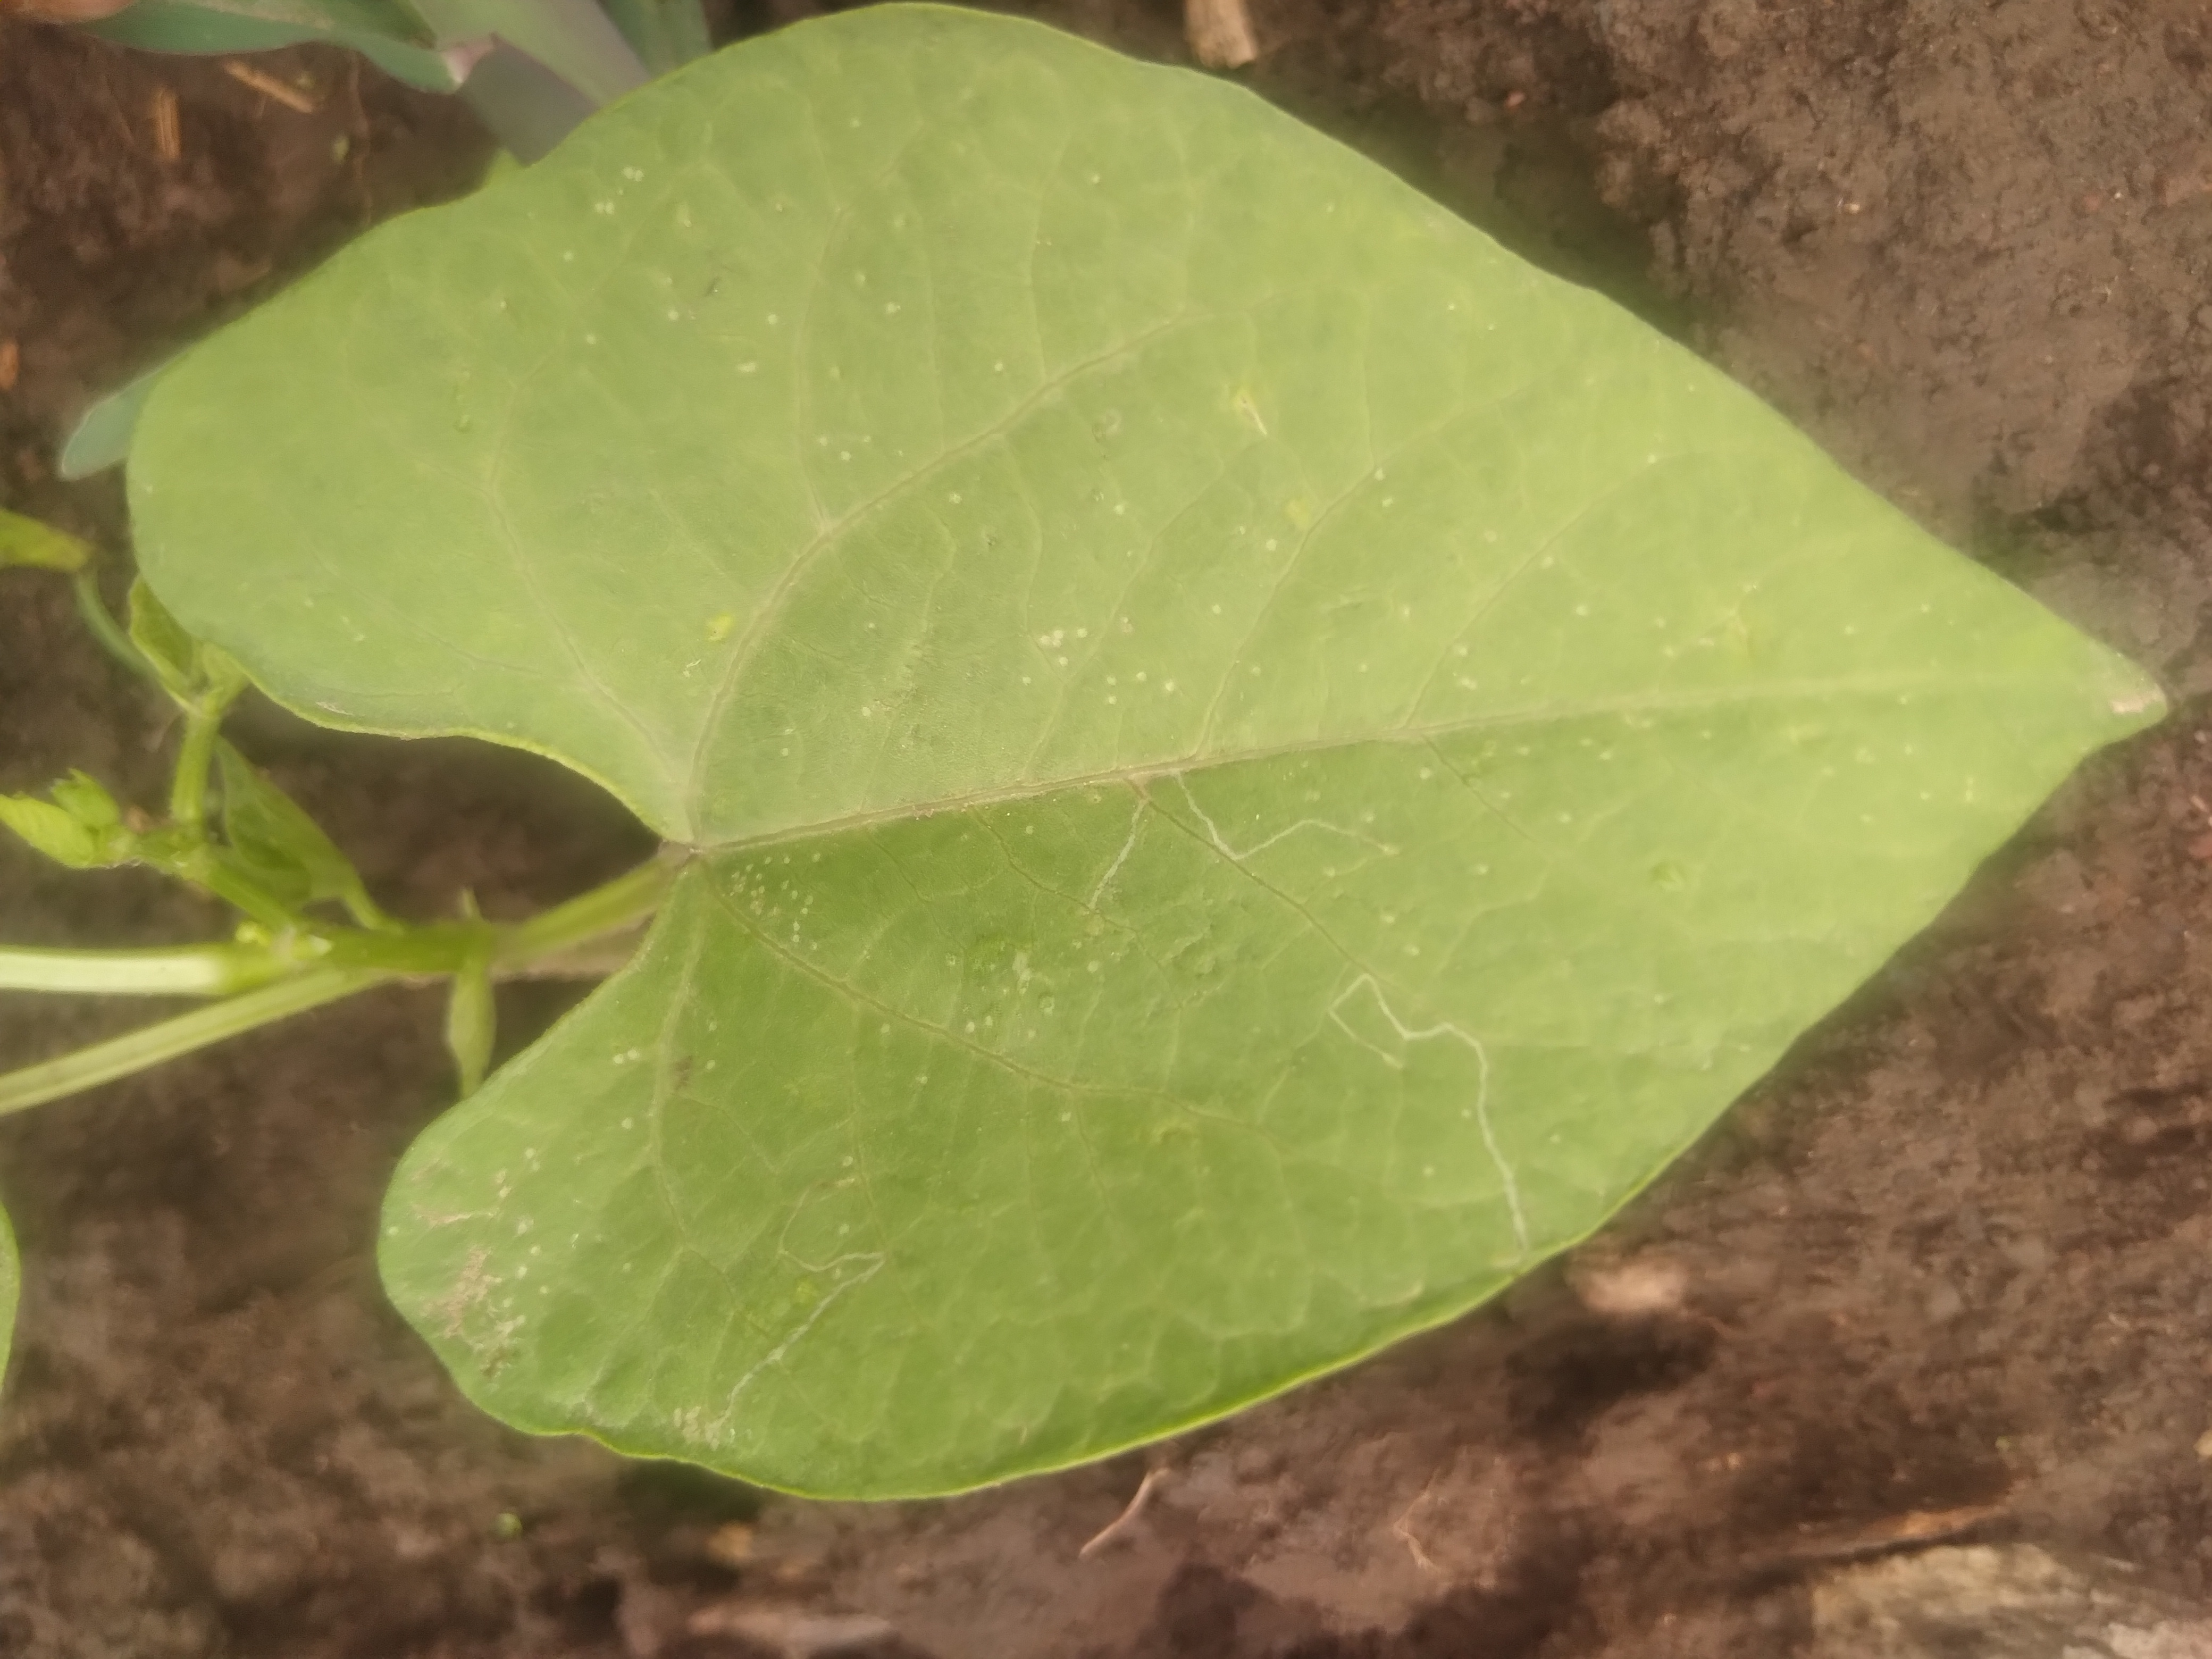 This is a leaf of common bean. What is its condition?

healthy
